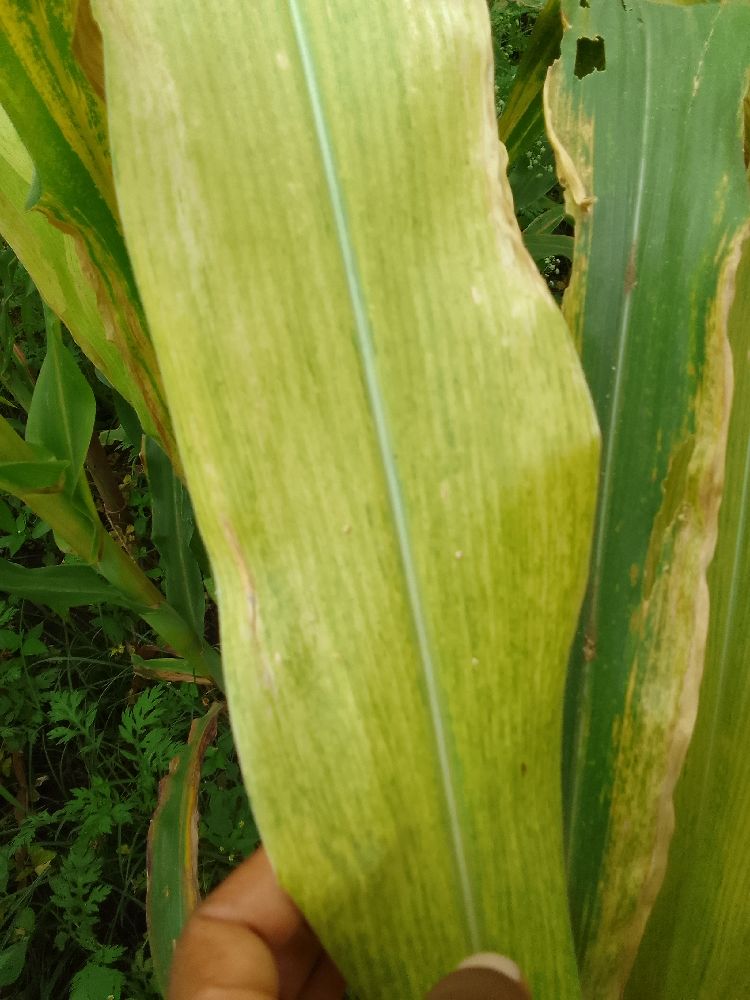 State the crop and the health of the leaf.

maize, maize lethal necrosis
